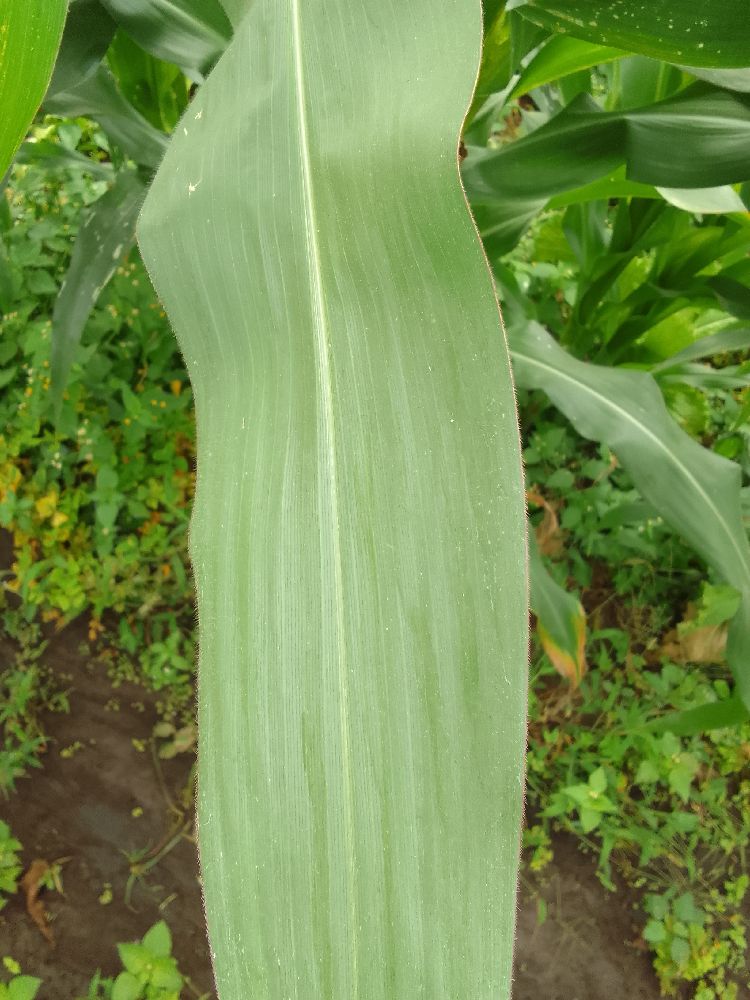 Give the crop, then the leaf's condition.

maize, healthy
